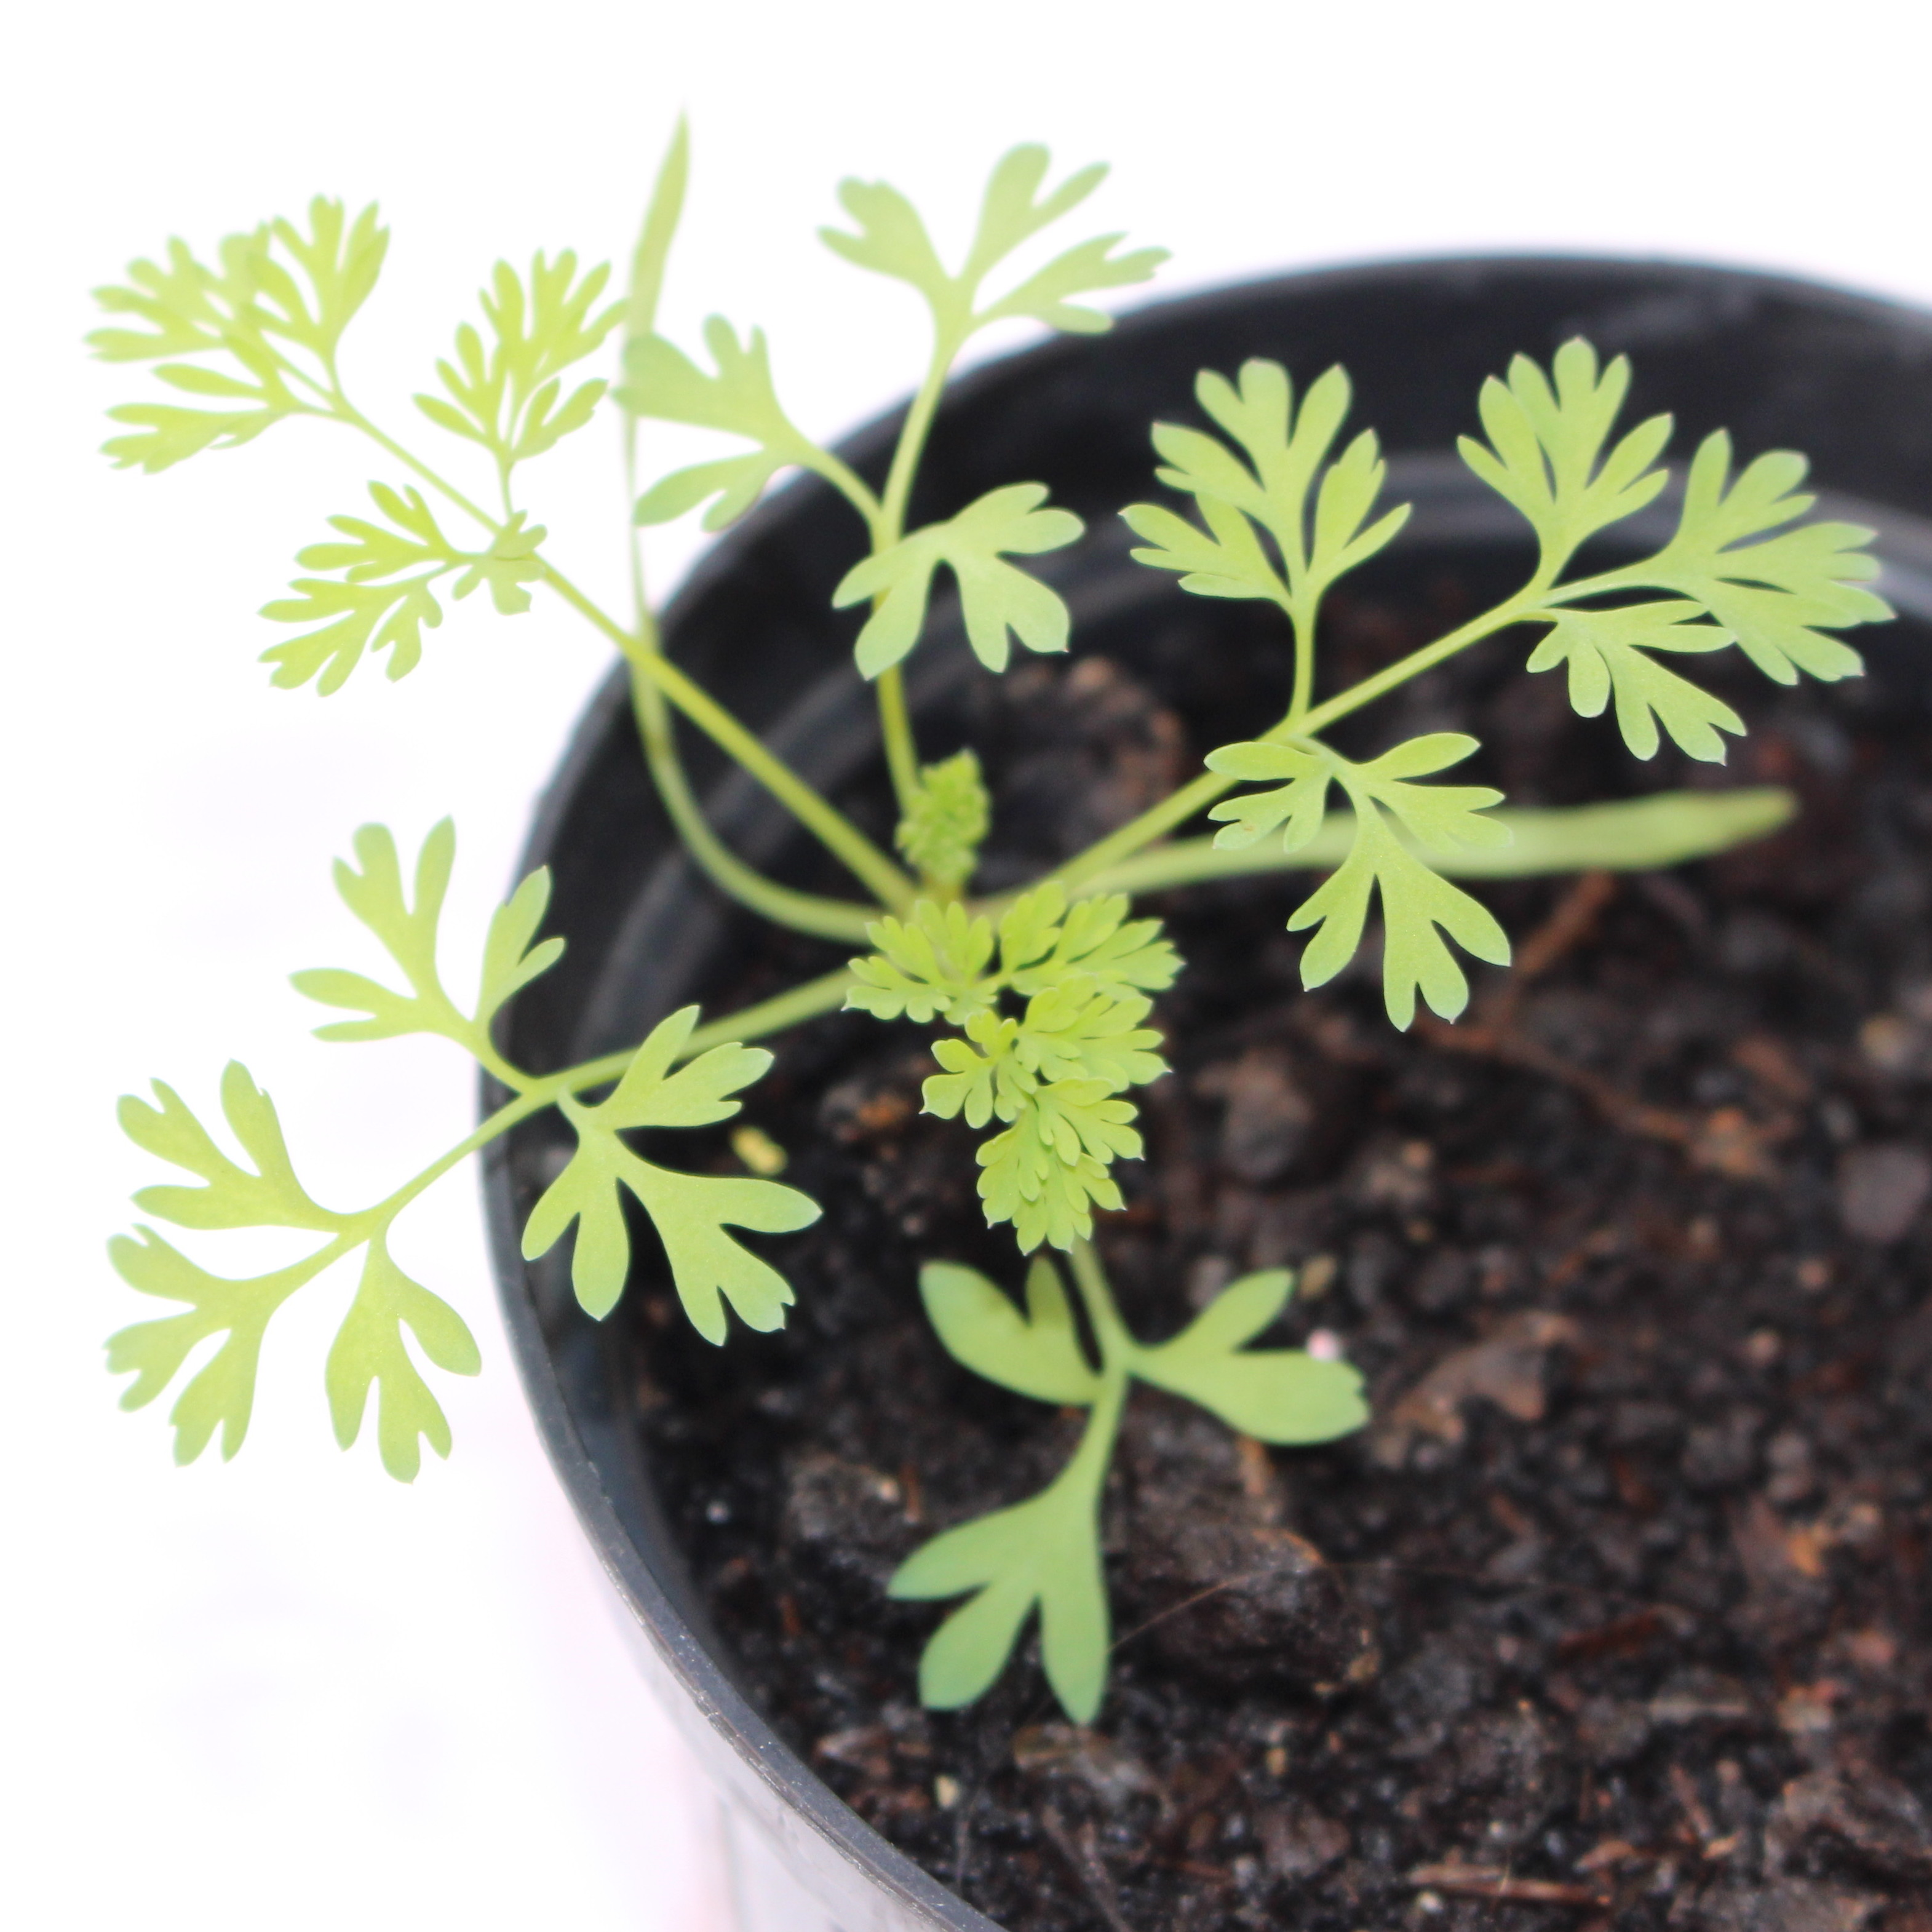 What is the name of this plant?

Fumaria officinalis
